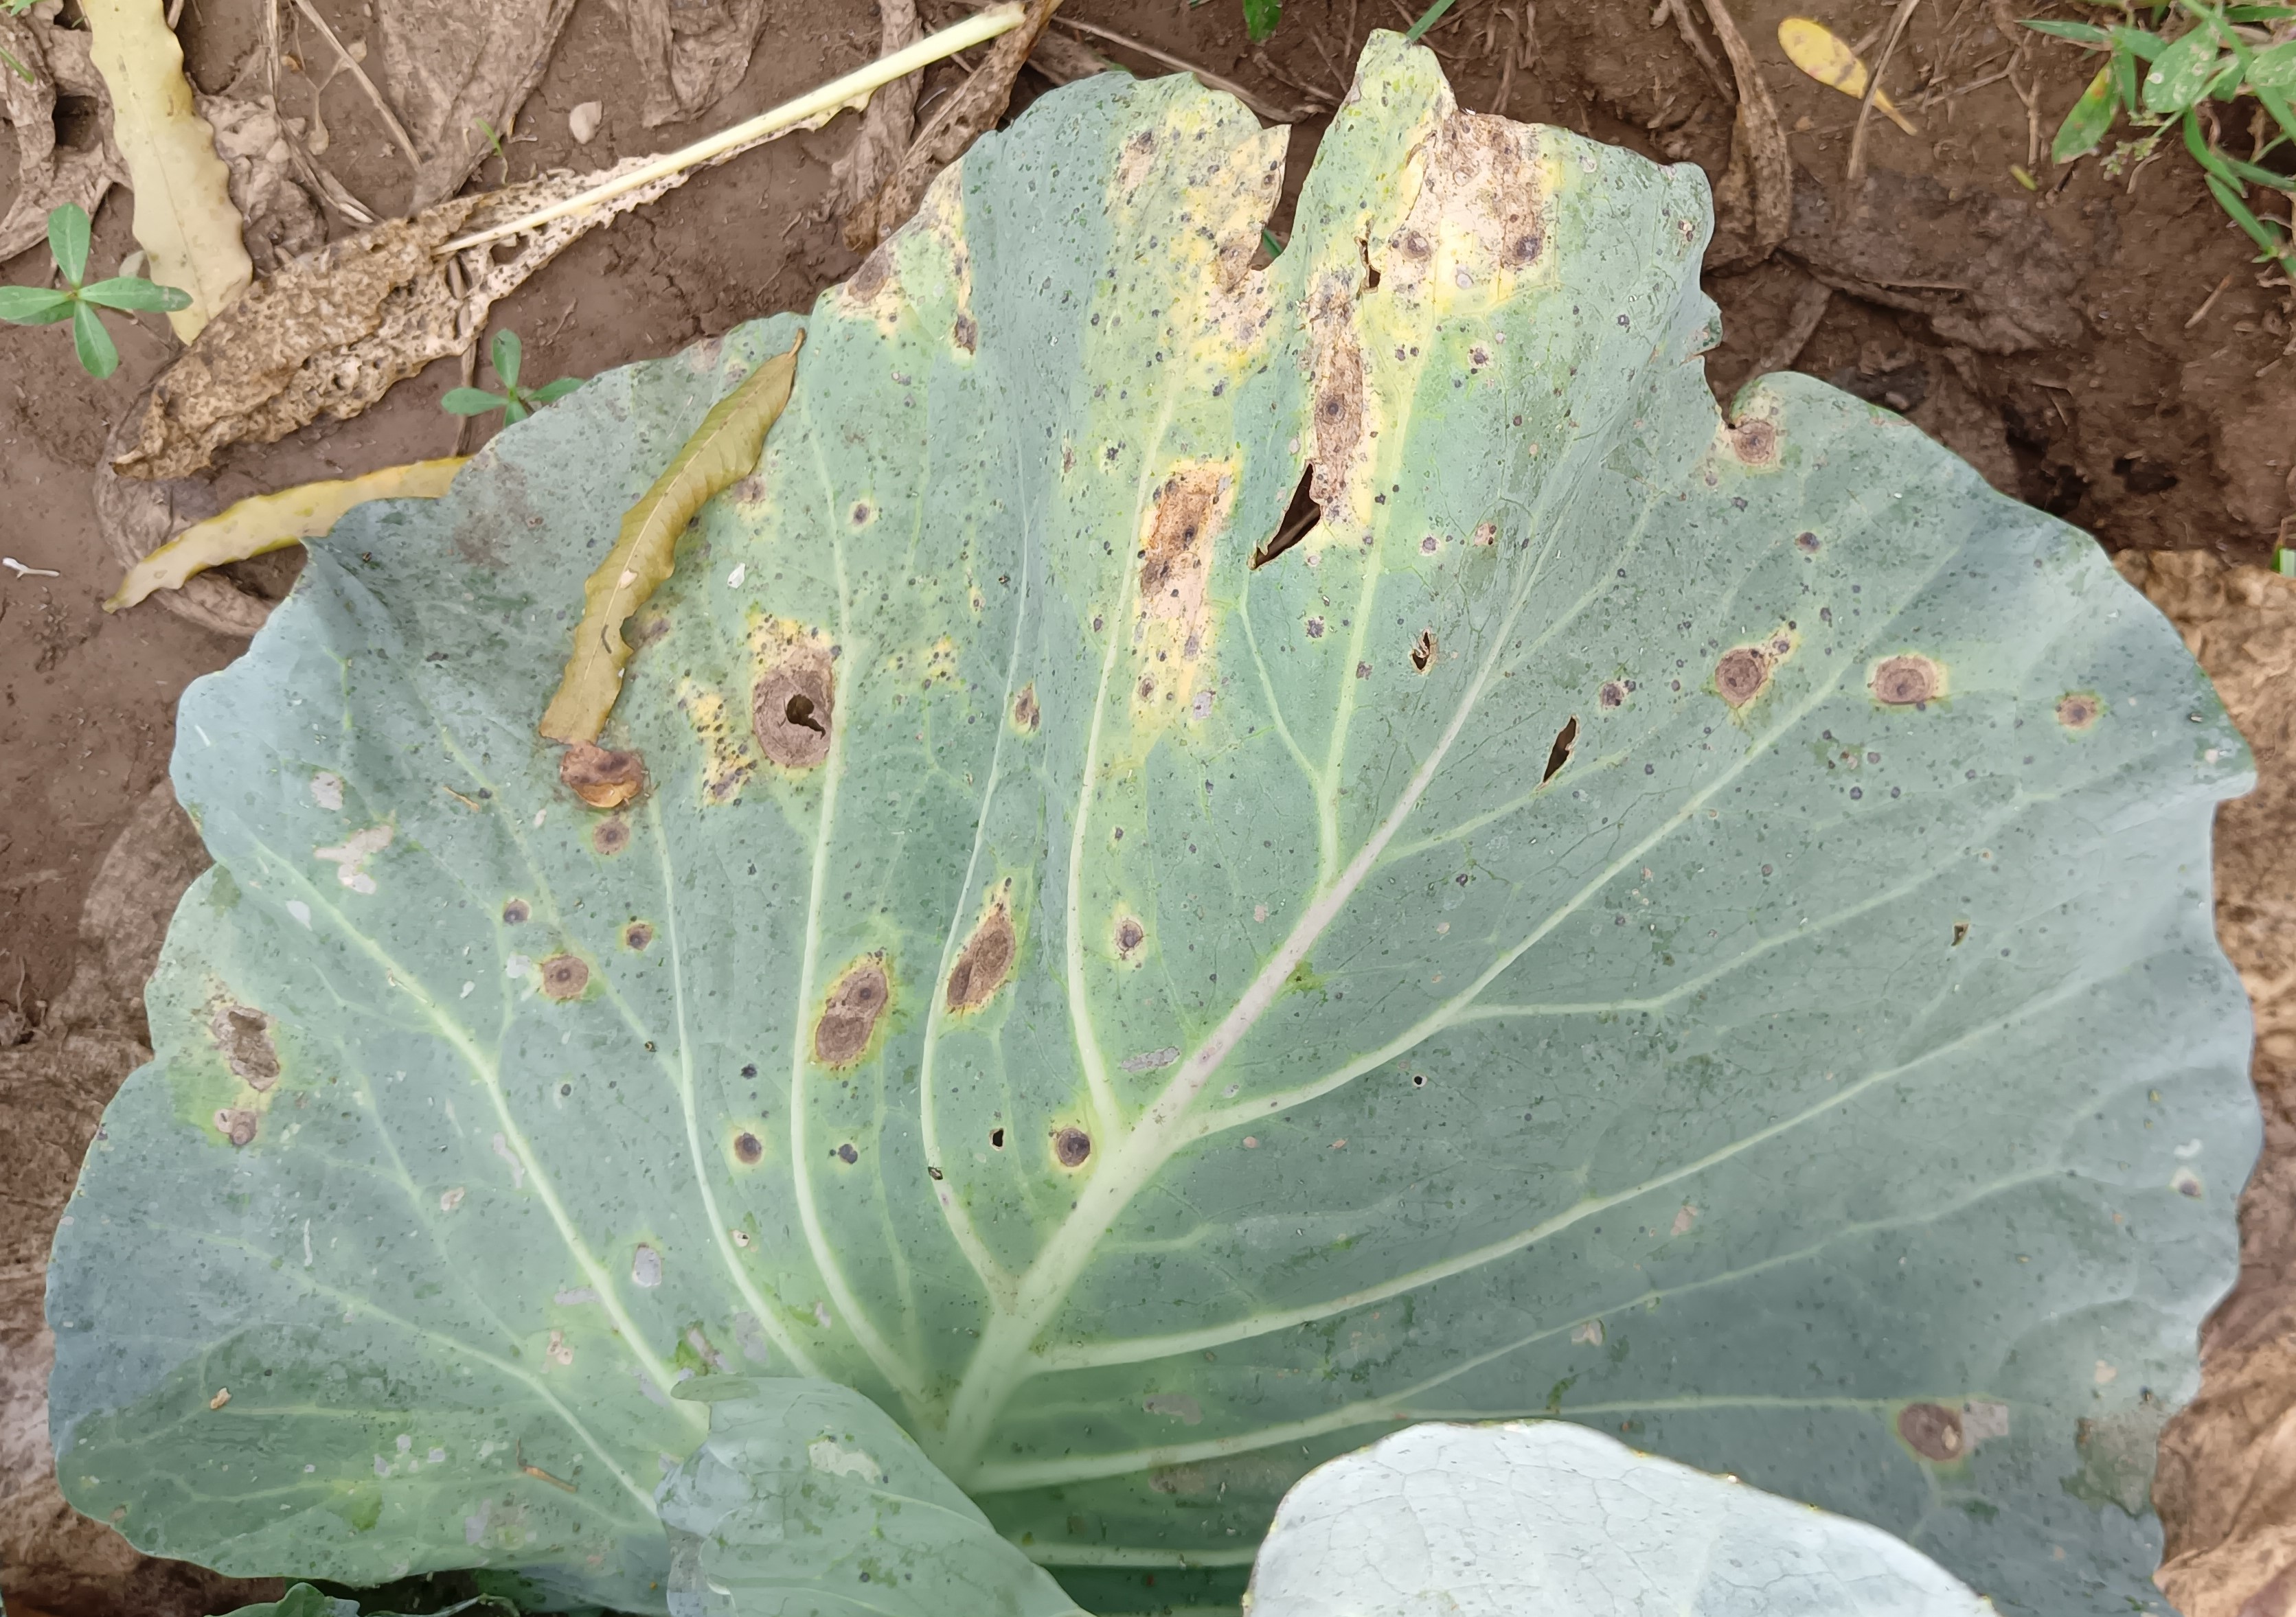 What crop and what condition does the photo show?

cabbage, alternaria
